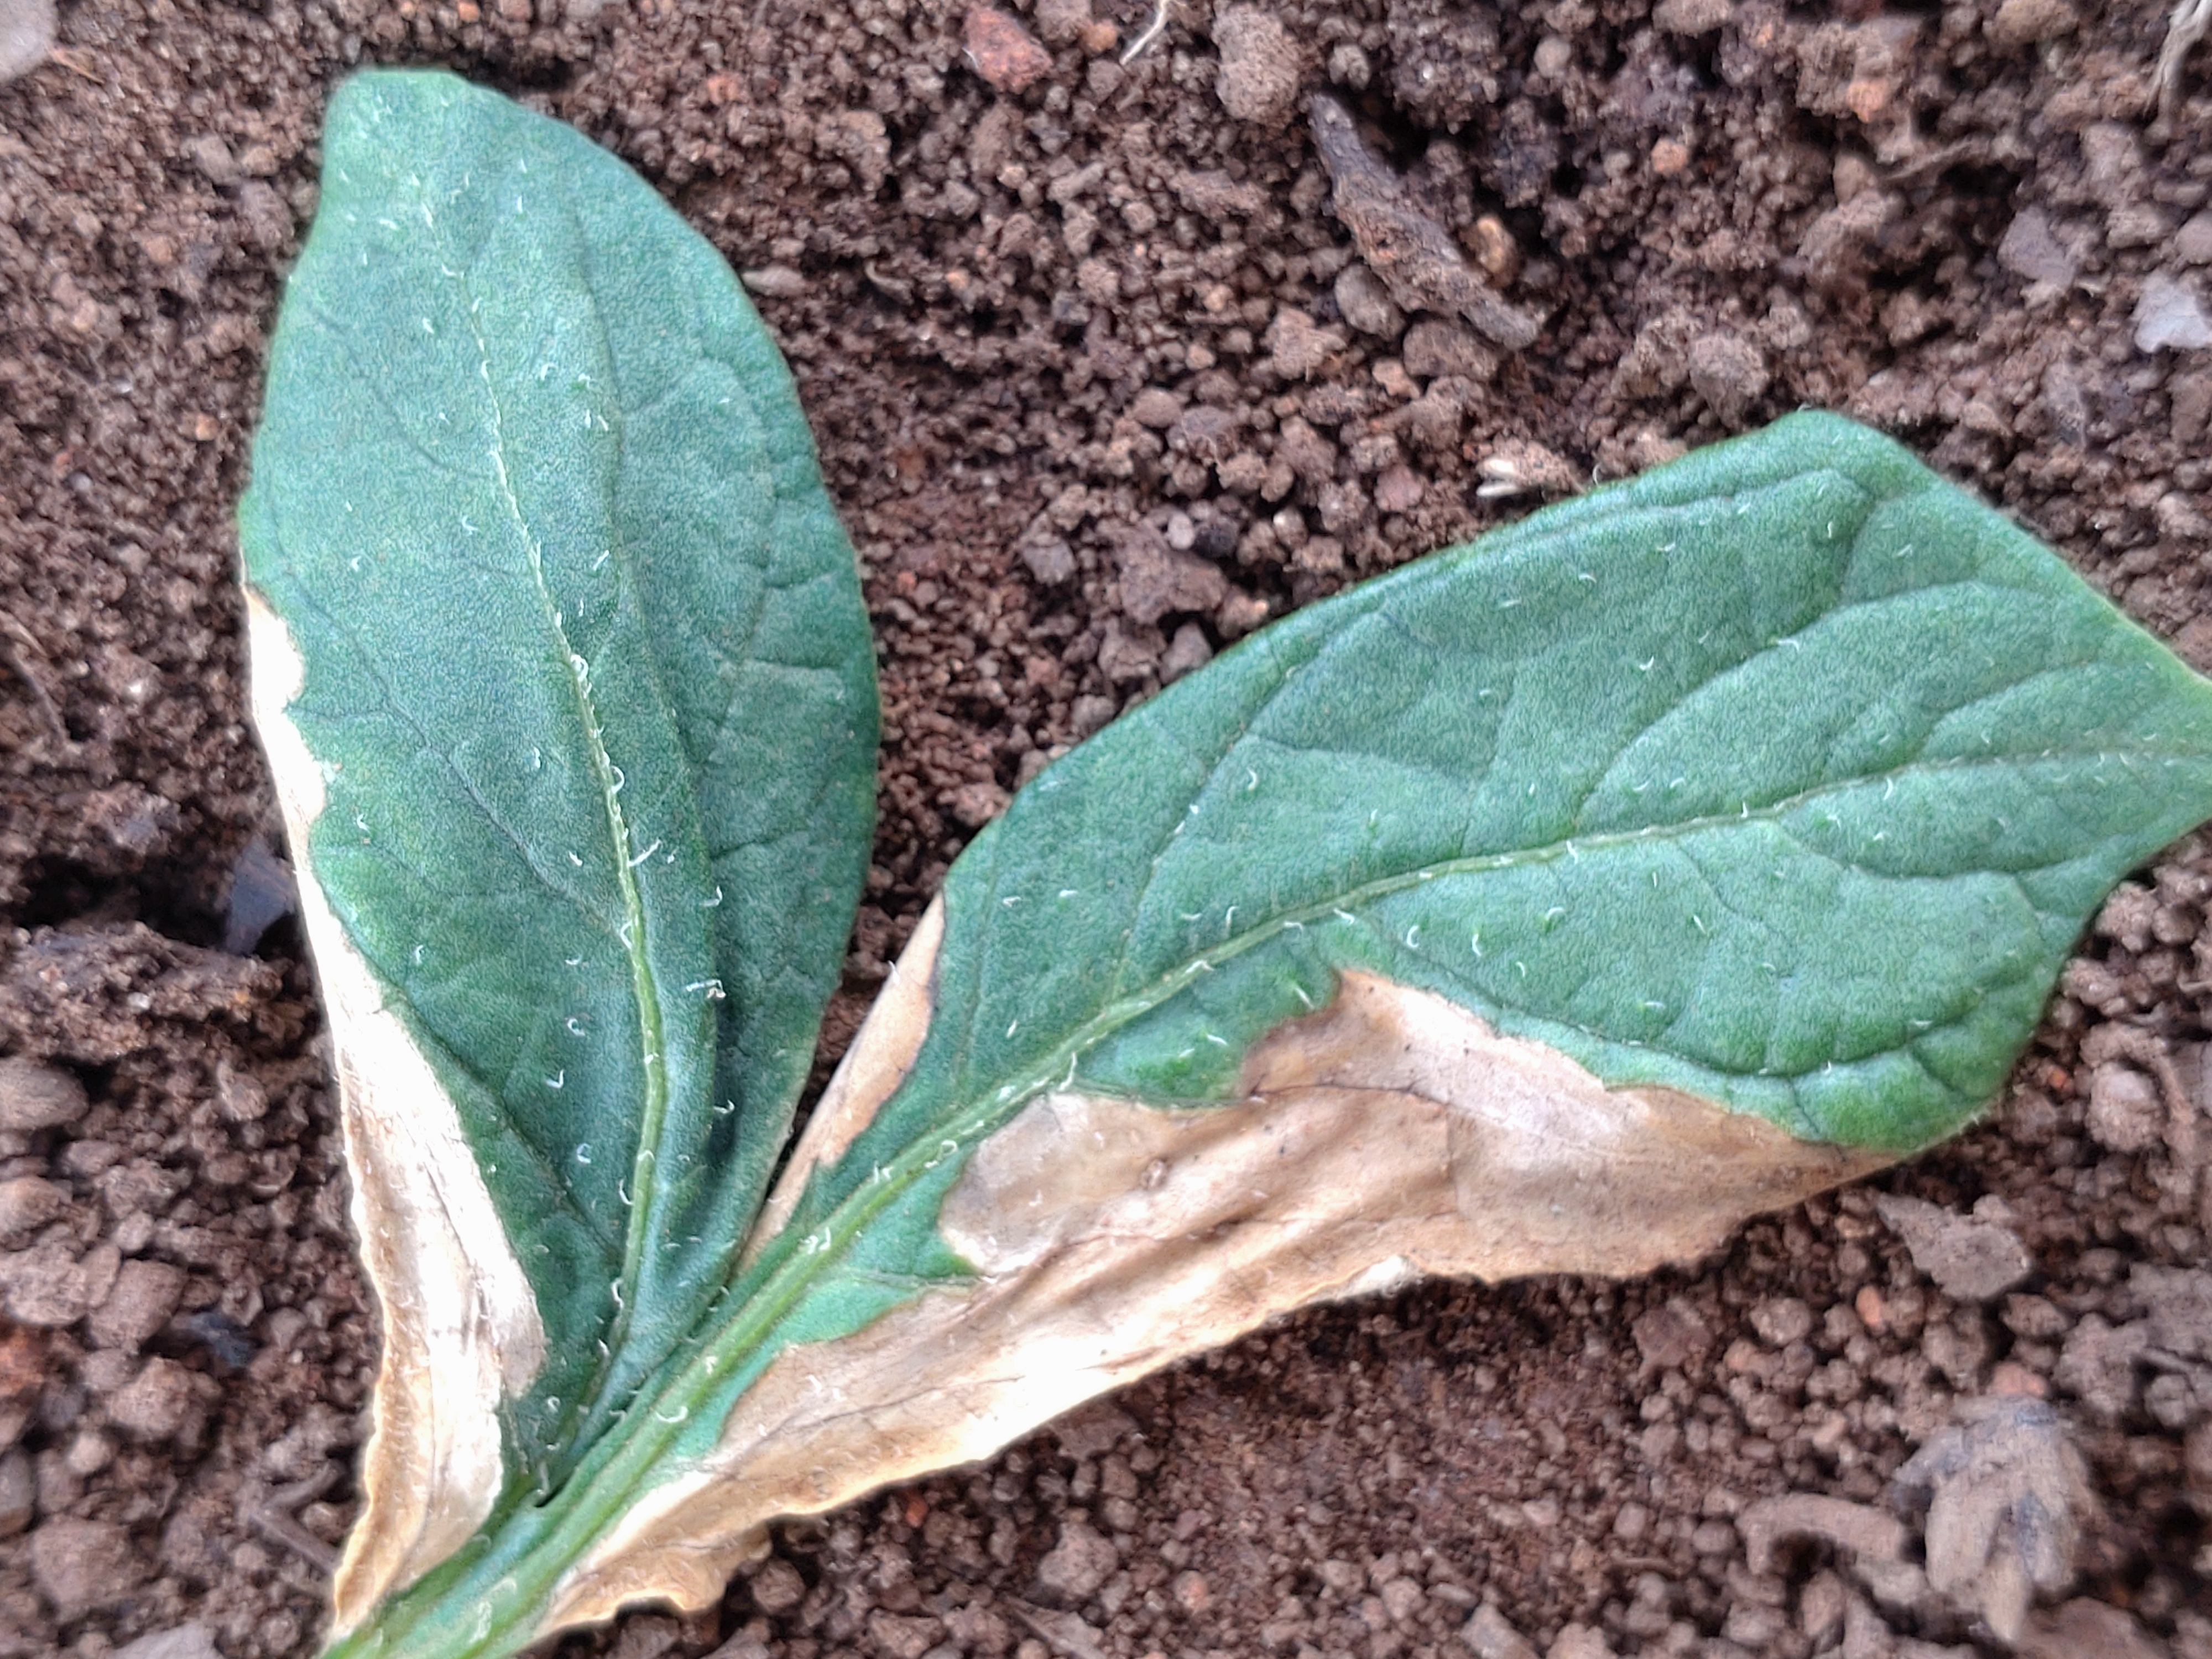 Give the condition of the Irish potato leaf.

early blight
